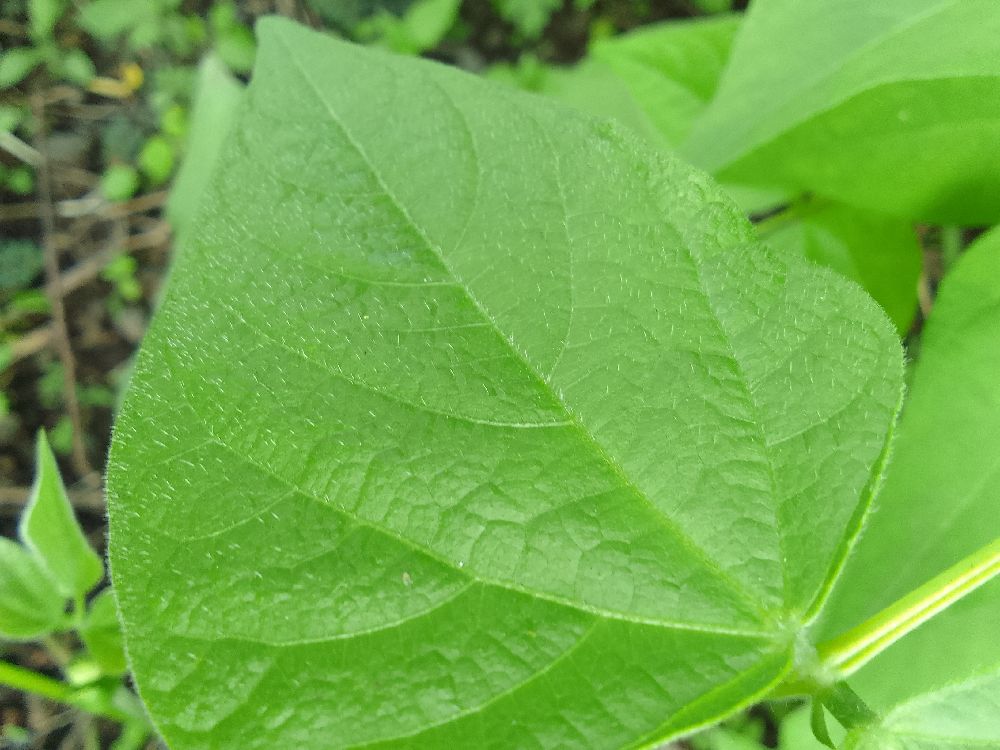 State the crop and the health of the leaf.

common bean, healthy
